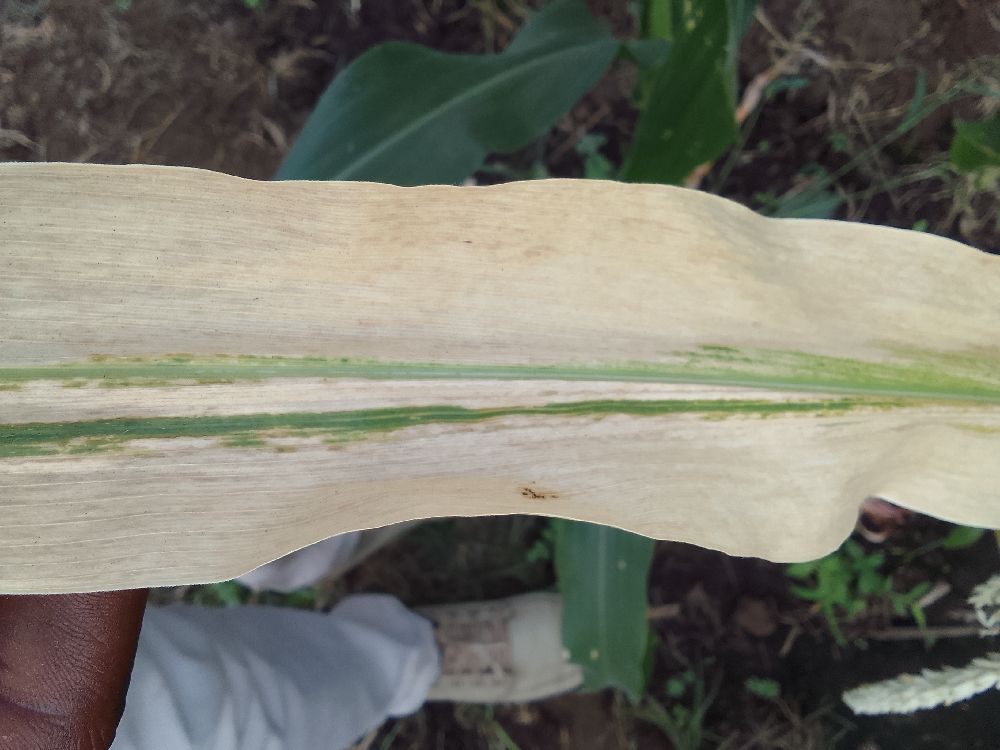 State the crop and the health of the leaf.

maize, maize lethal necrosis
